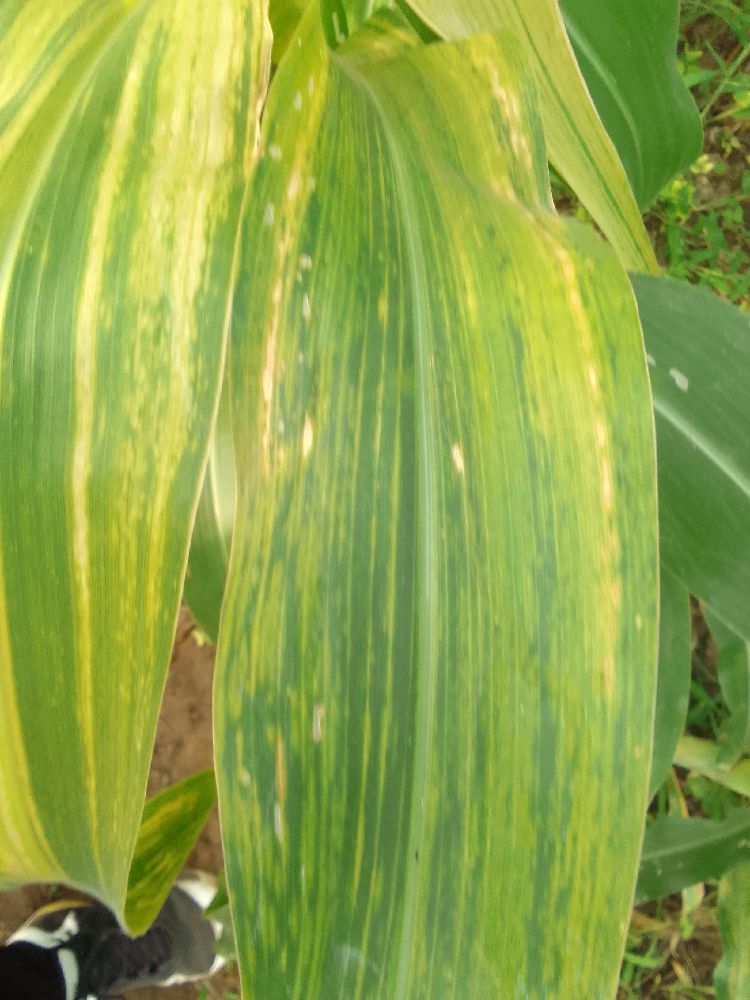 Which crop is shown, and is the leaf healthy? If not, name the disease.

maize, maize lethal necrosis
